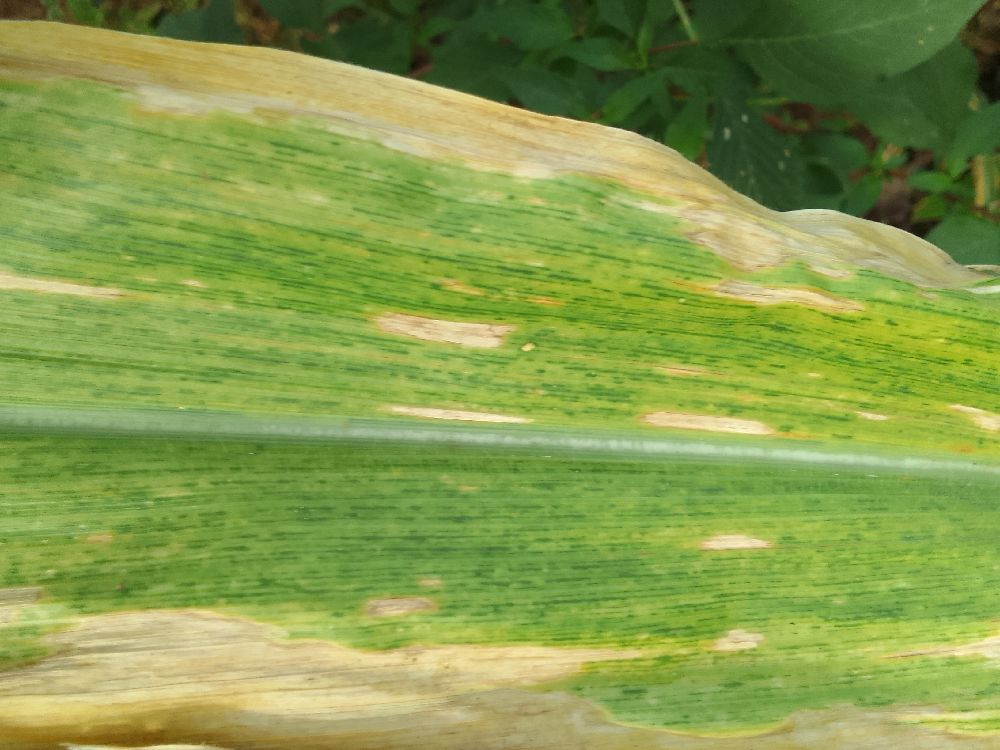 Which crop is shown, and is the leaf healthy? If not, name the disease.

maize, maize lethal necrosis
